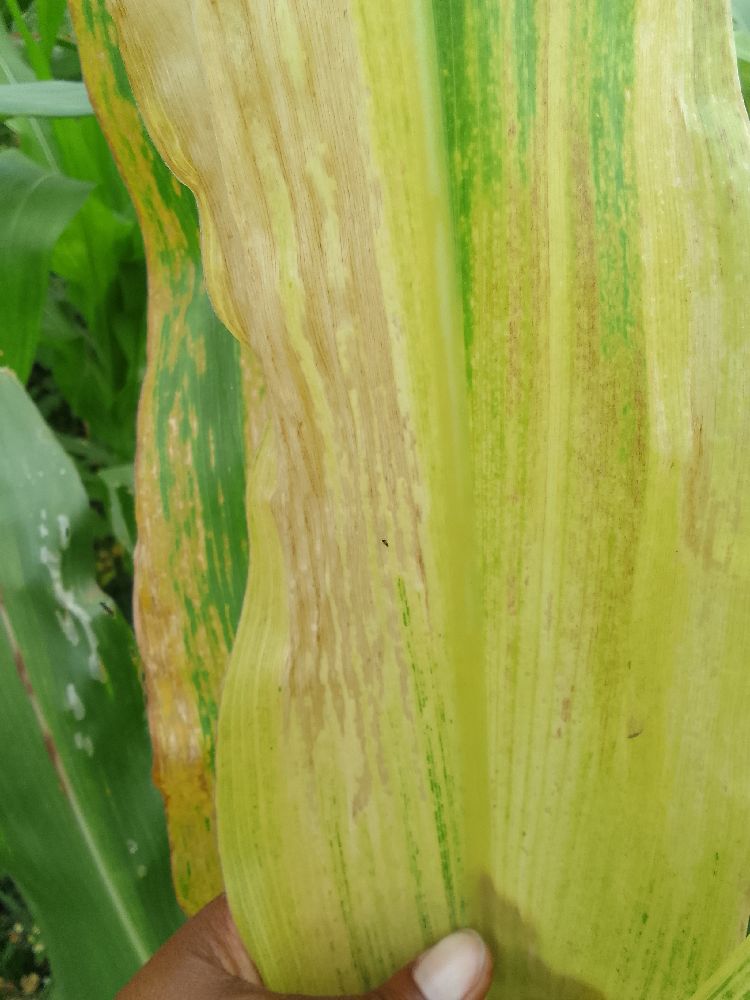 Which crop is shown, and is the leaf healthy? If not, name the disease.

maize, maize lethal necrosis
